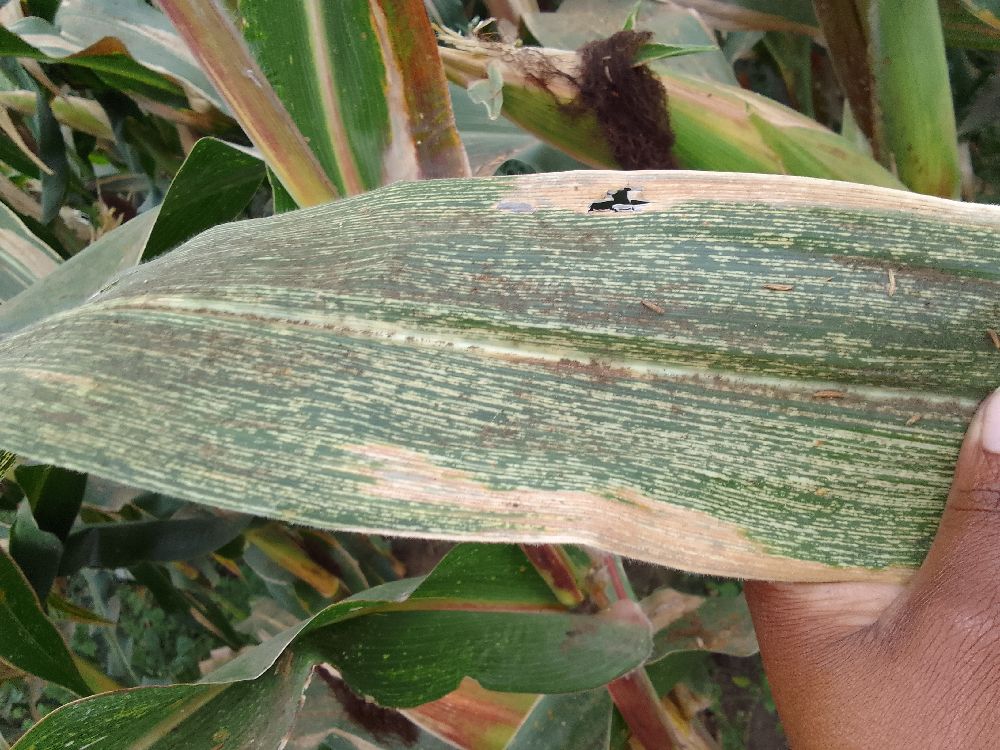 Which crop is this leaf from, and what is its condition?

maize, maize streak virus
